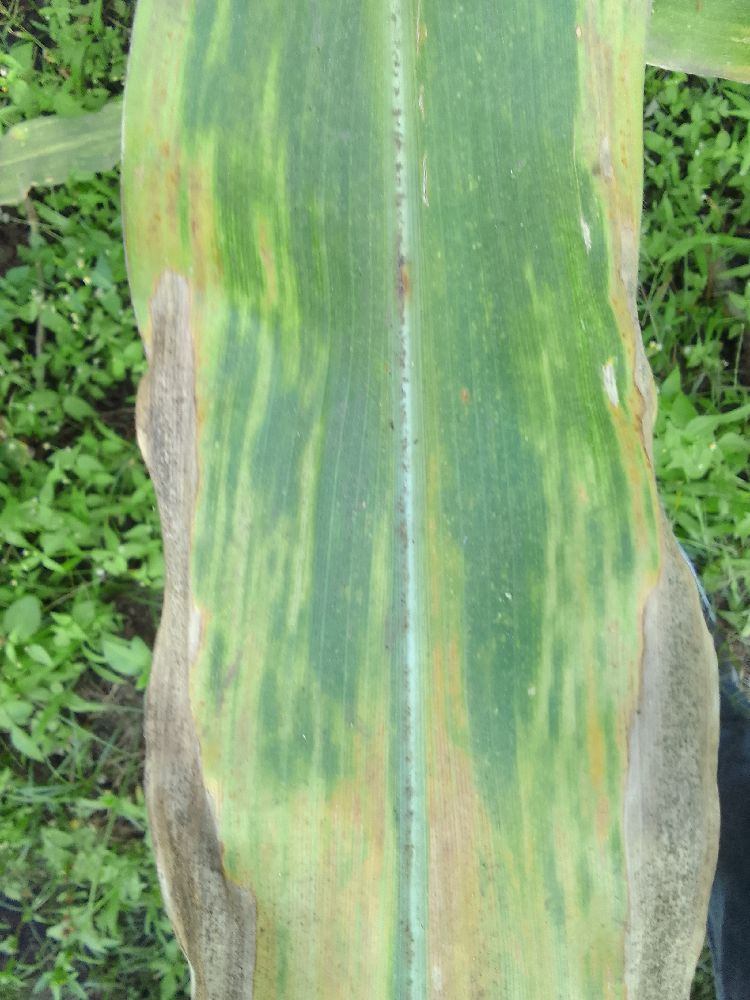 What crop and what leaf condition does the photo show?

maize, maize lethal necrosis
